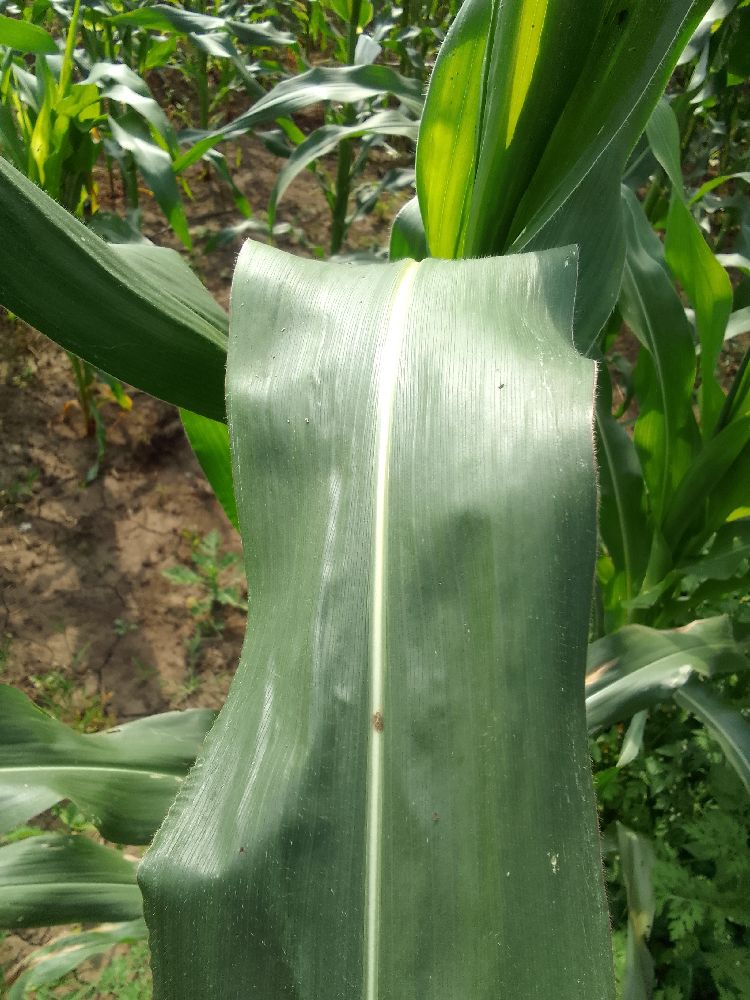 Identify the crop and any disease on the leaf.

maize, healthy
